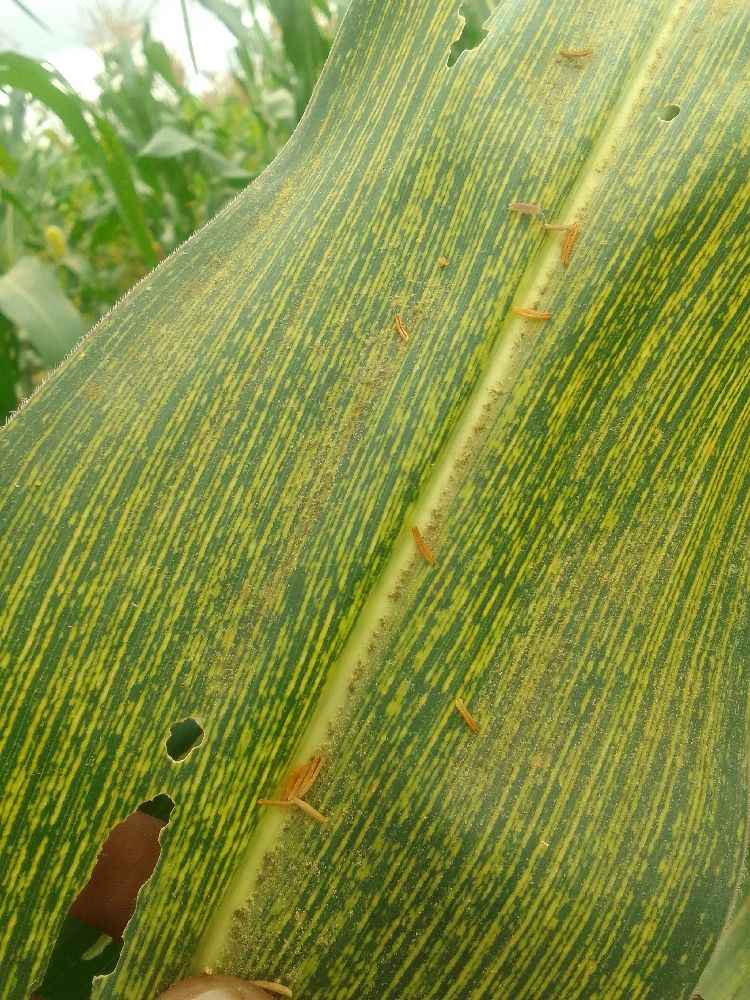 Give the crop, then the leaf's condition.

maize, maize streak virus
